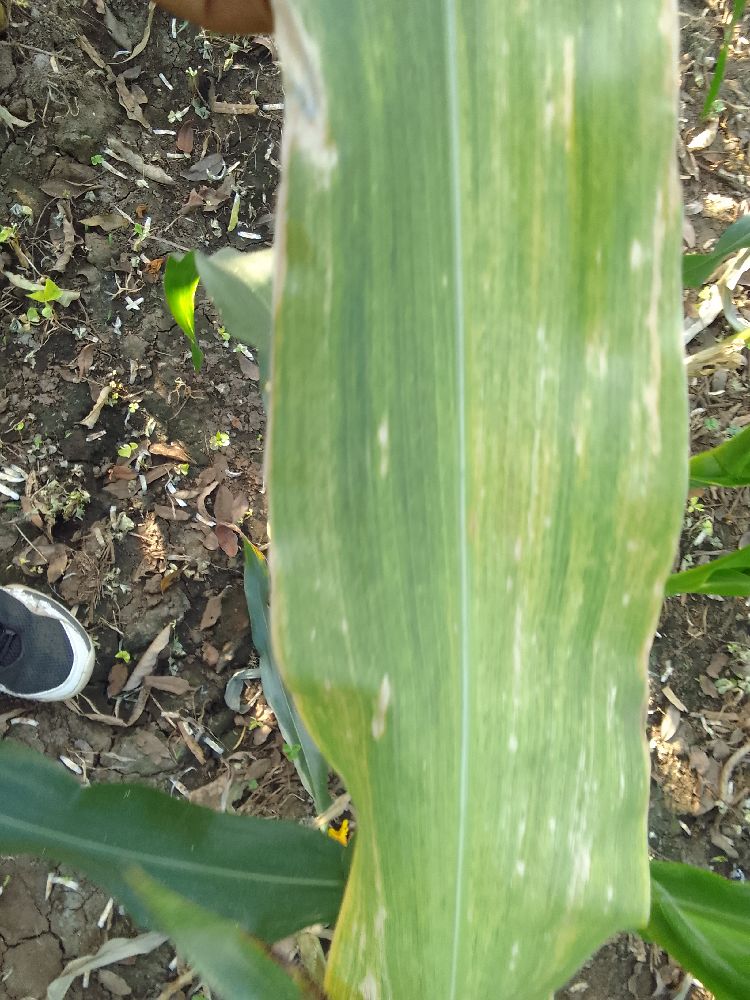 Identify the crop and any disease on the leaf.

maize, maize lethal necrosis
